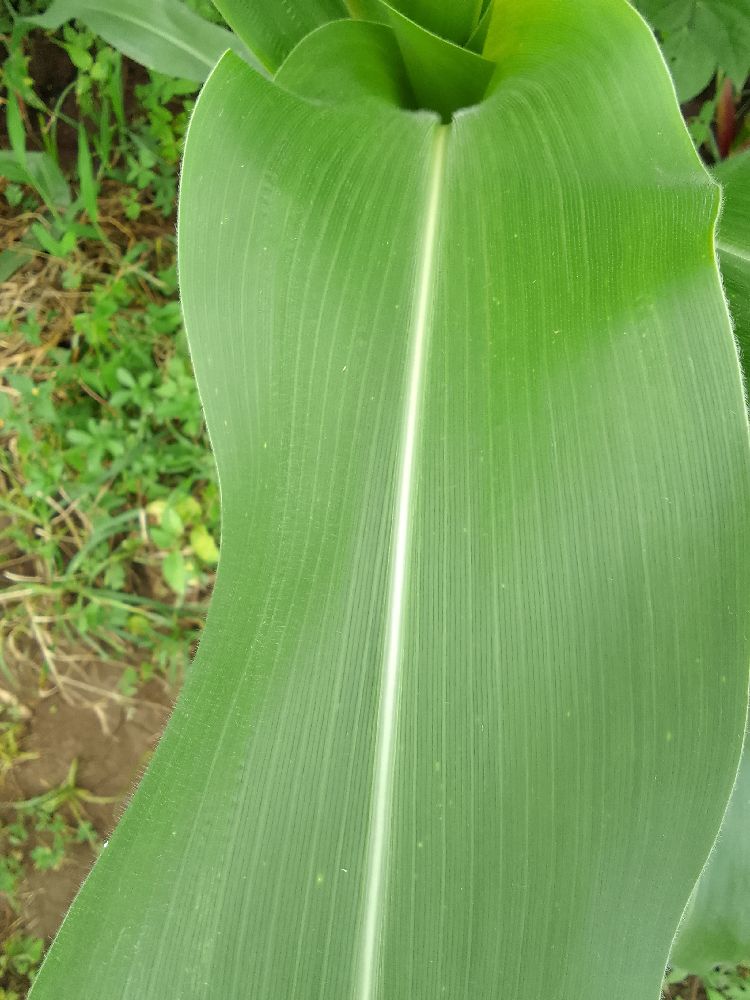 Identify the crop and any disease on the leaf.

maize, healthy
